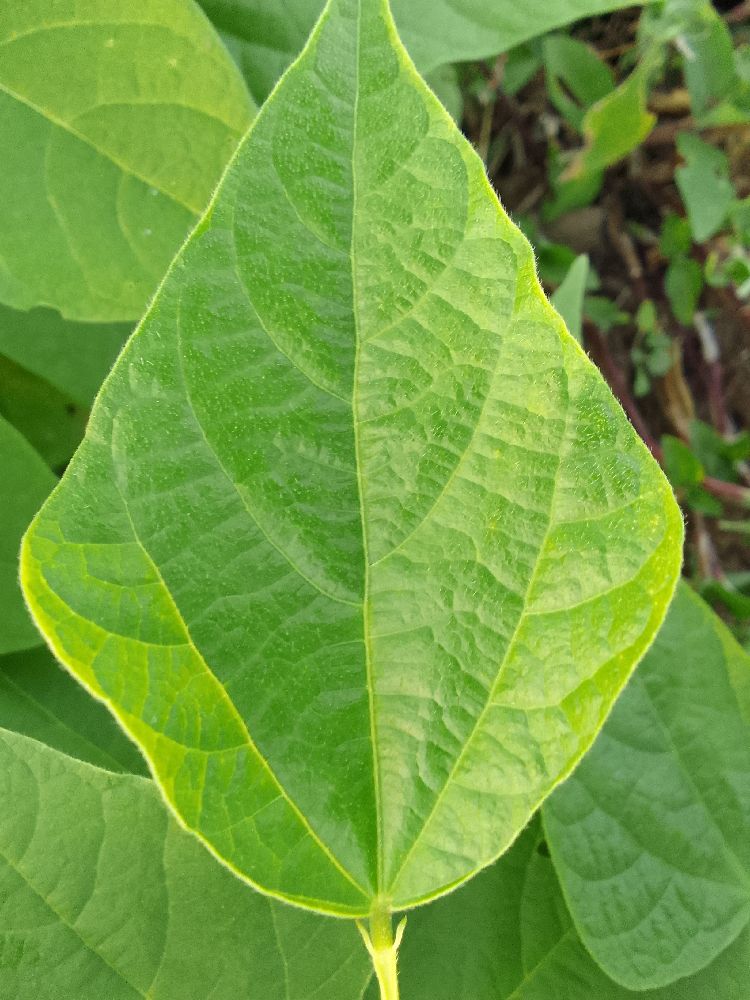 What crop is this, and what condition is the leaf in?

common bean, healthy
